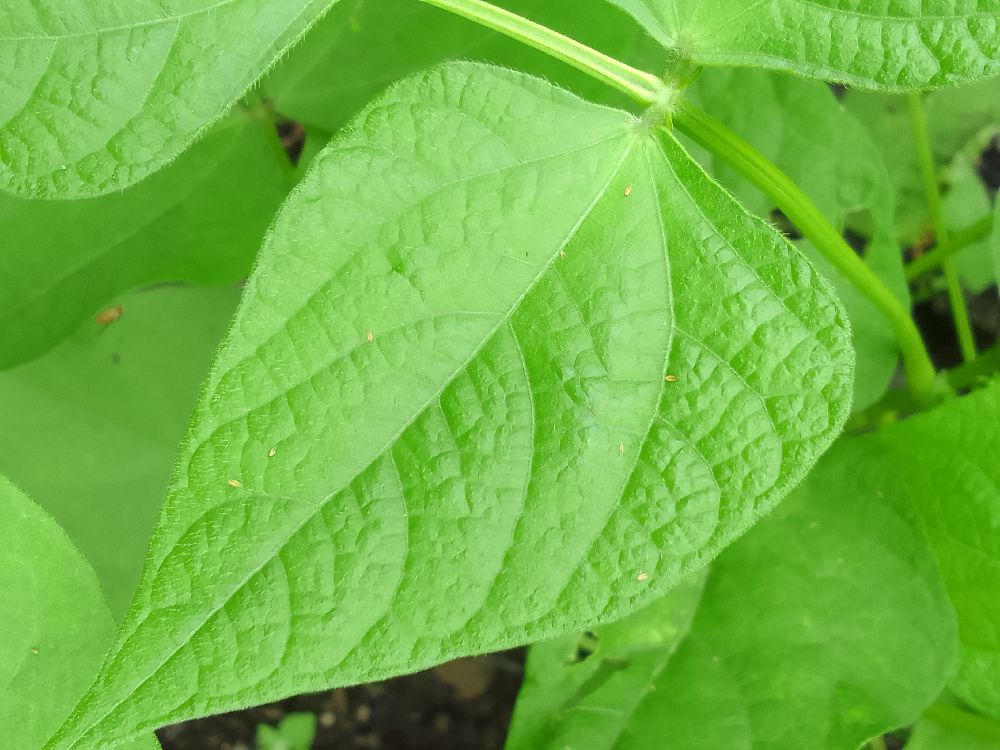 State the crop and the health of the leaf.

common bean, healthy
